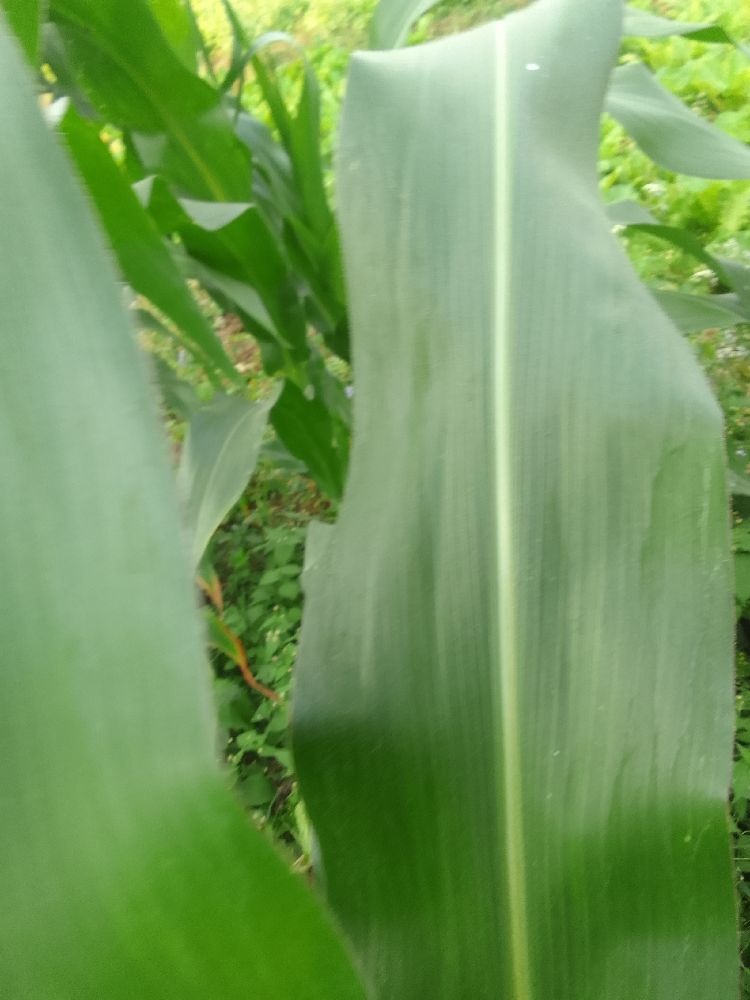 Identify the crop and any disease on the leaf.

maize, healthy
